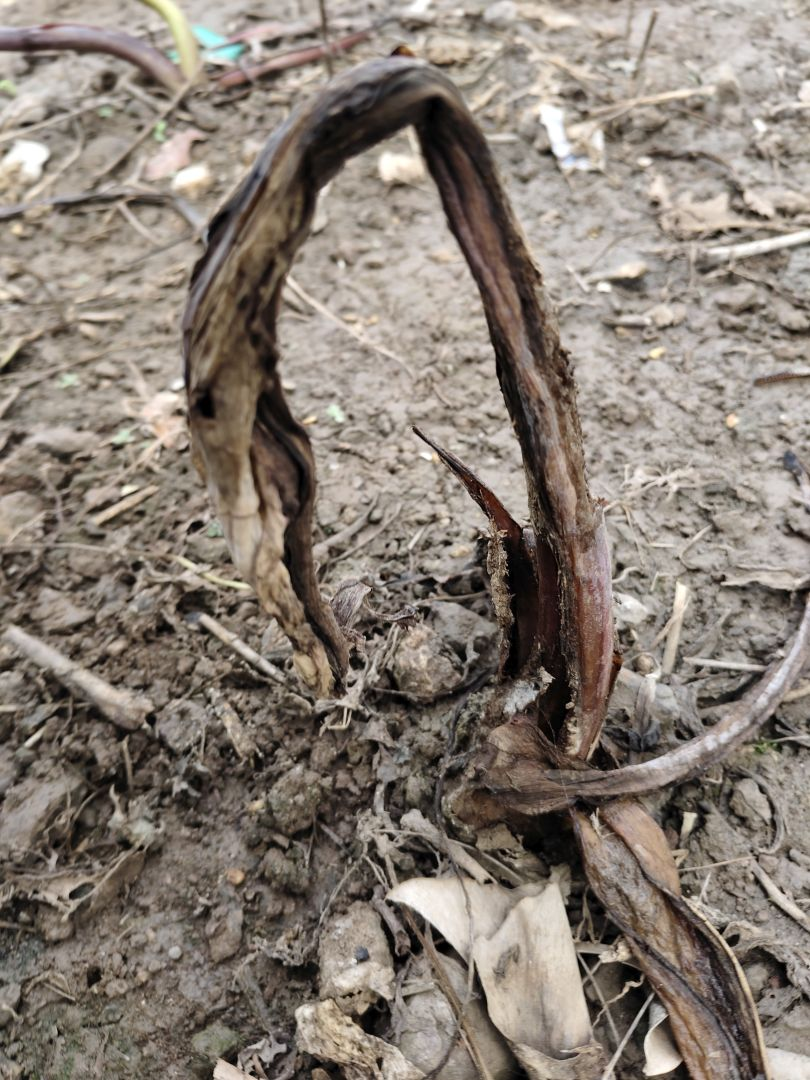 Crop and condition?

taro, root rot
